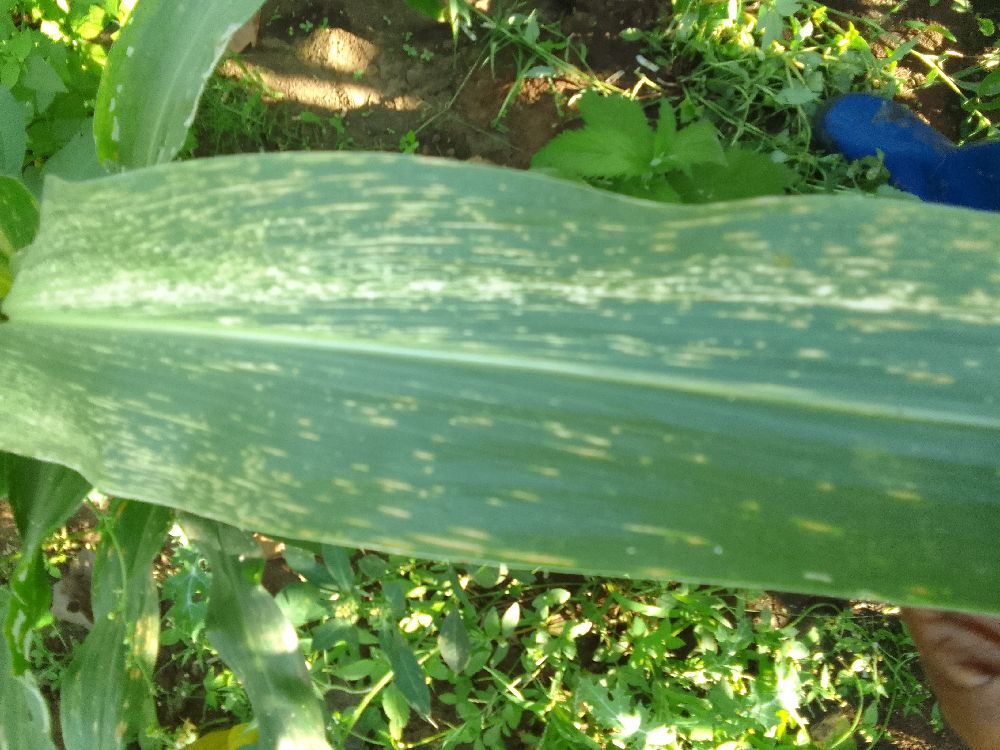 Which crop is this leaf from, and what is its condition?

maize, maize lethal necrosis
